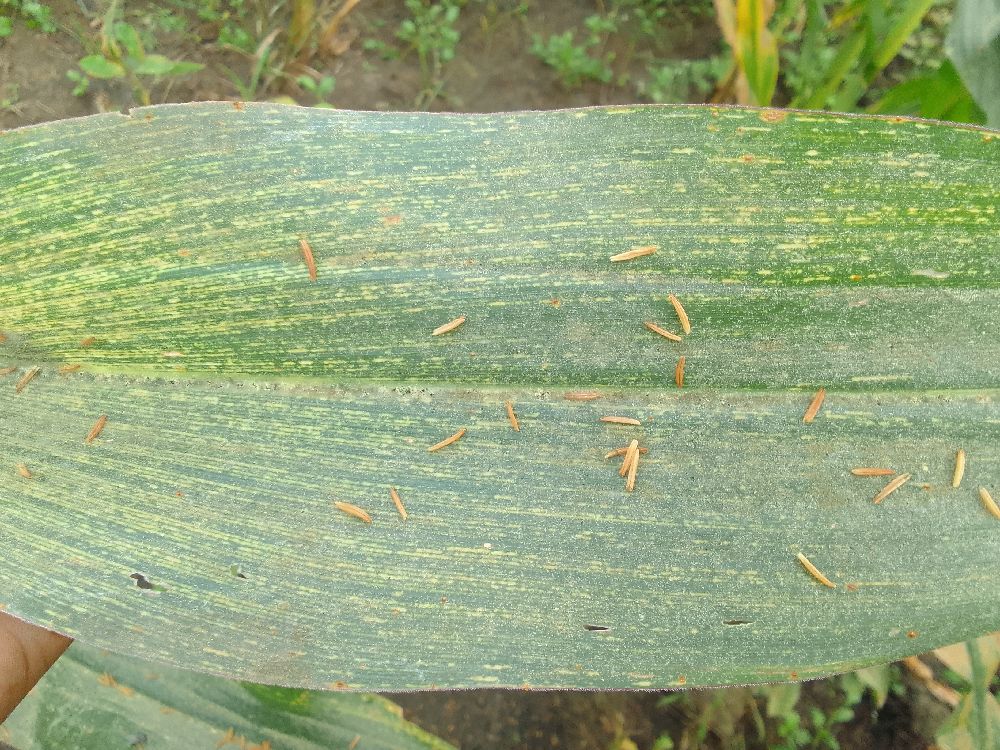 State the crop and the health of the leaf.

maize, maize streak virus
